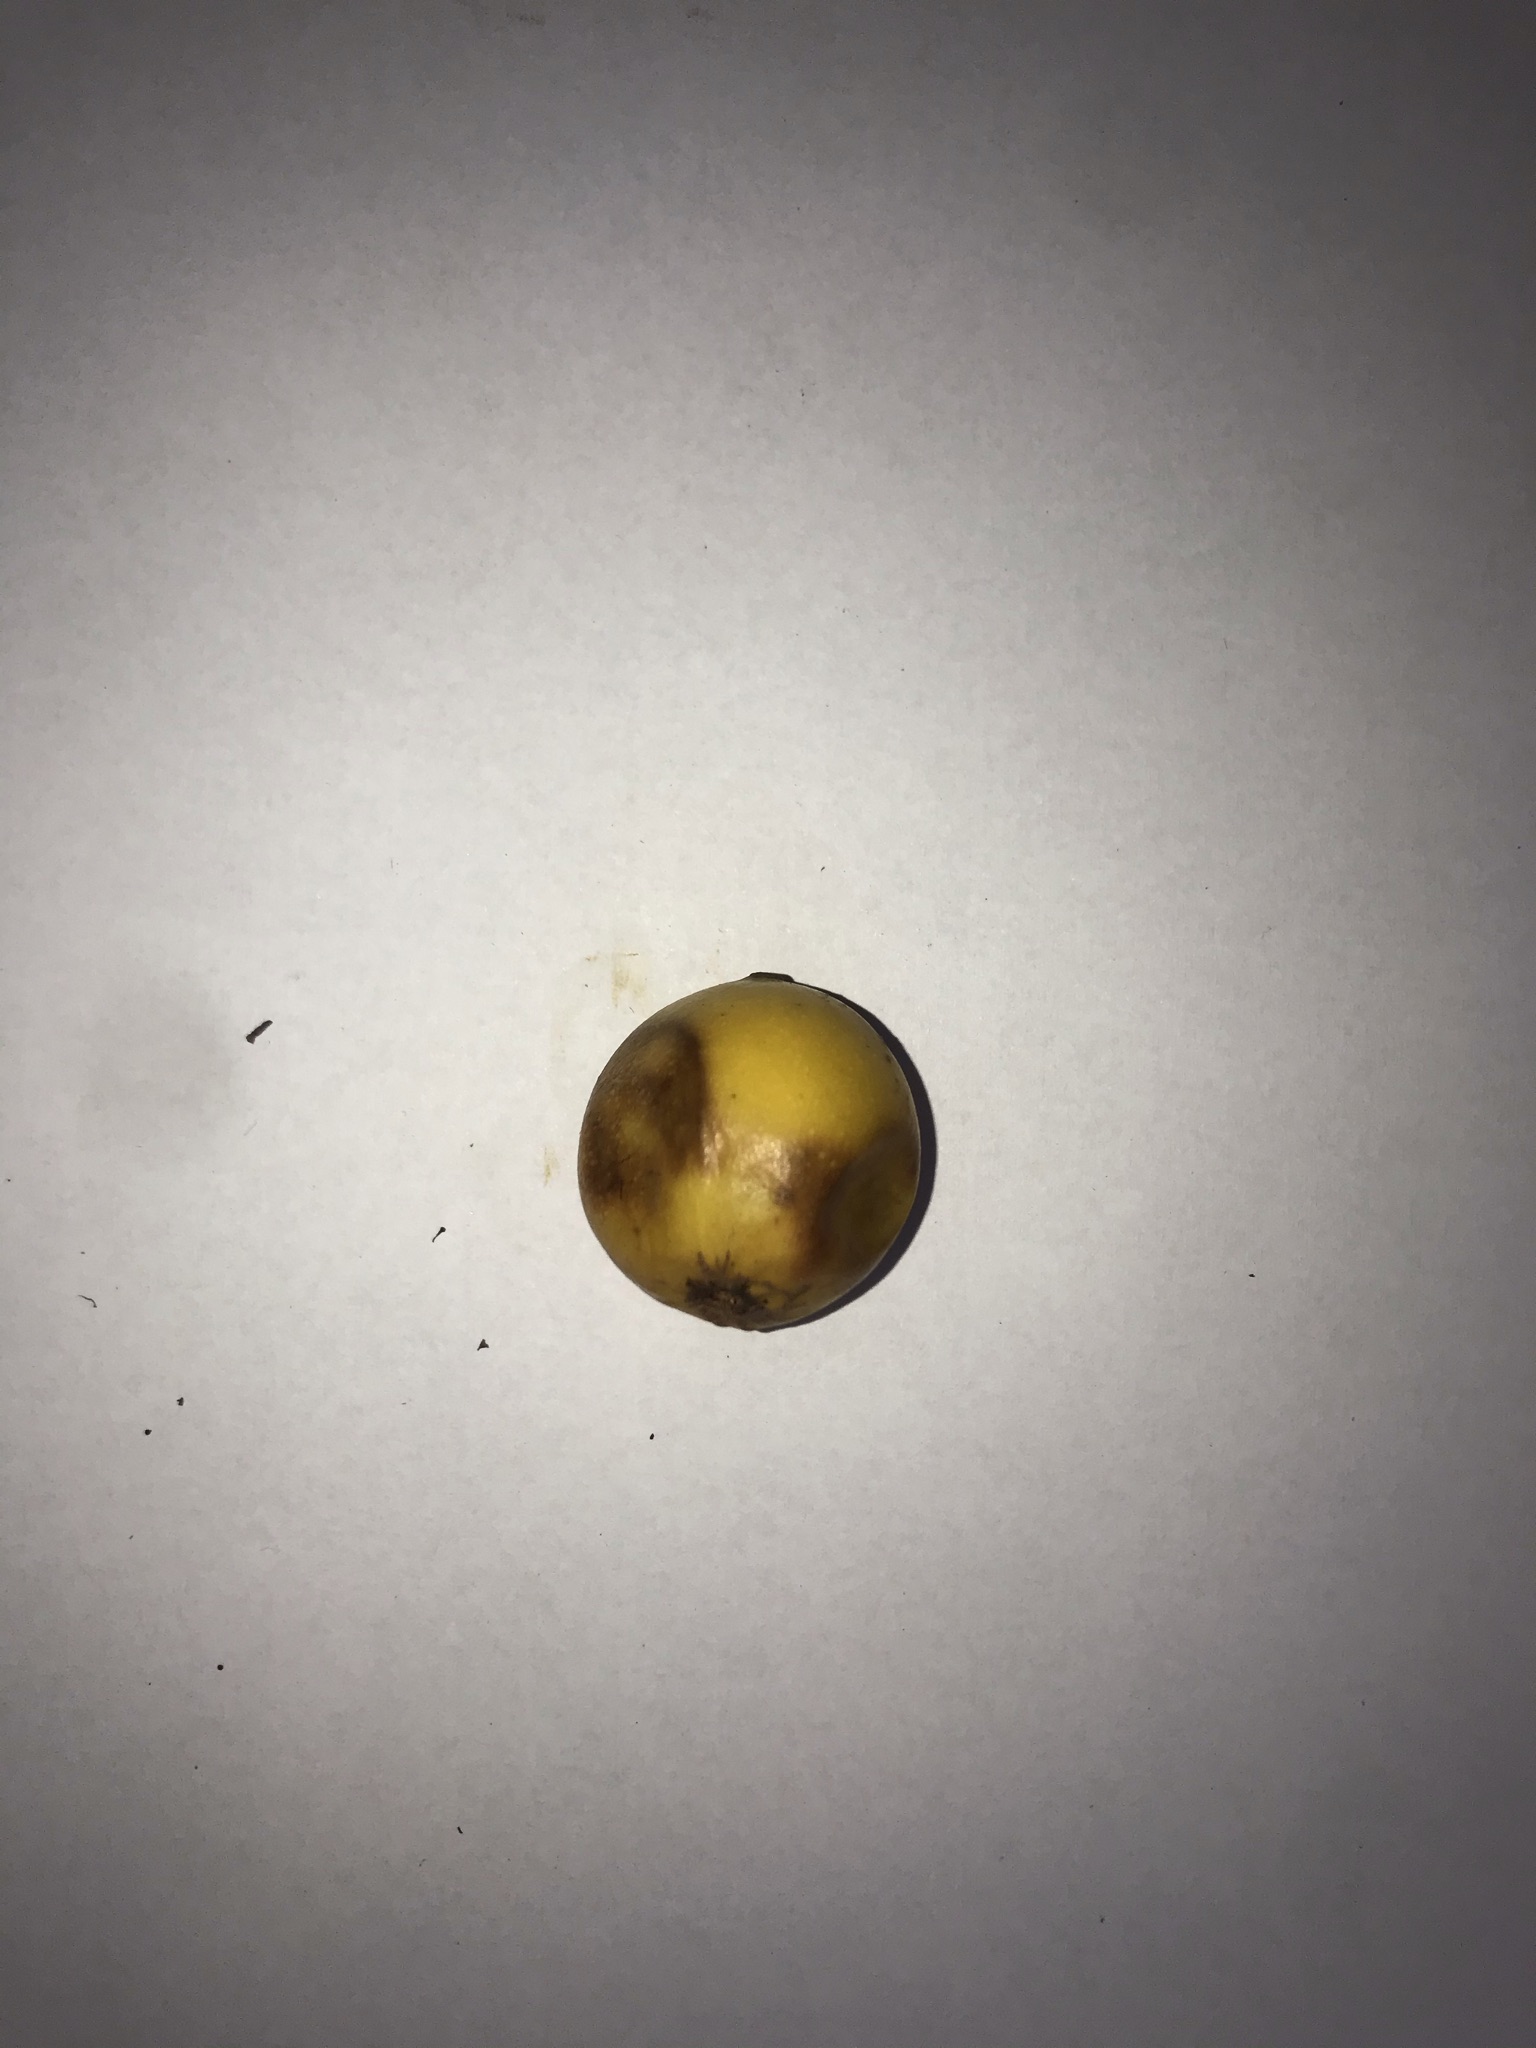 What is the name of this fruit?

abiu
